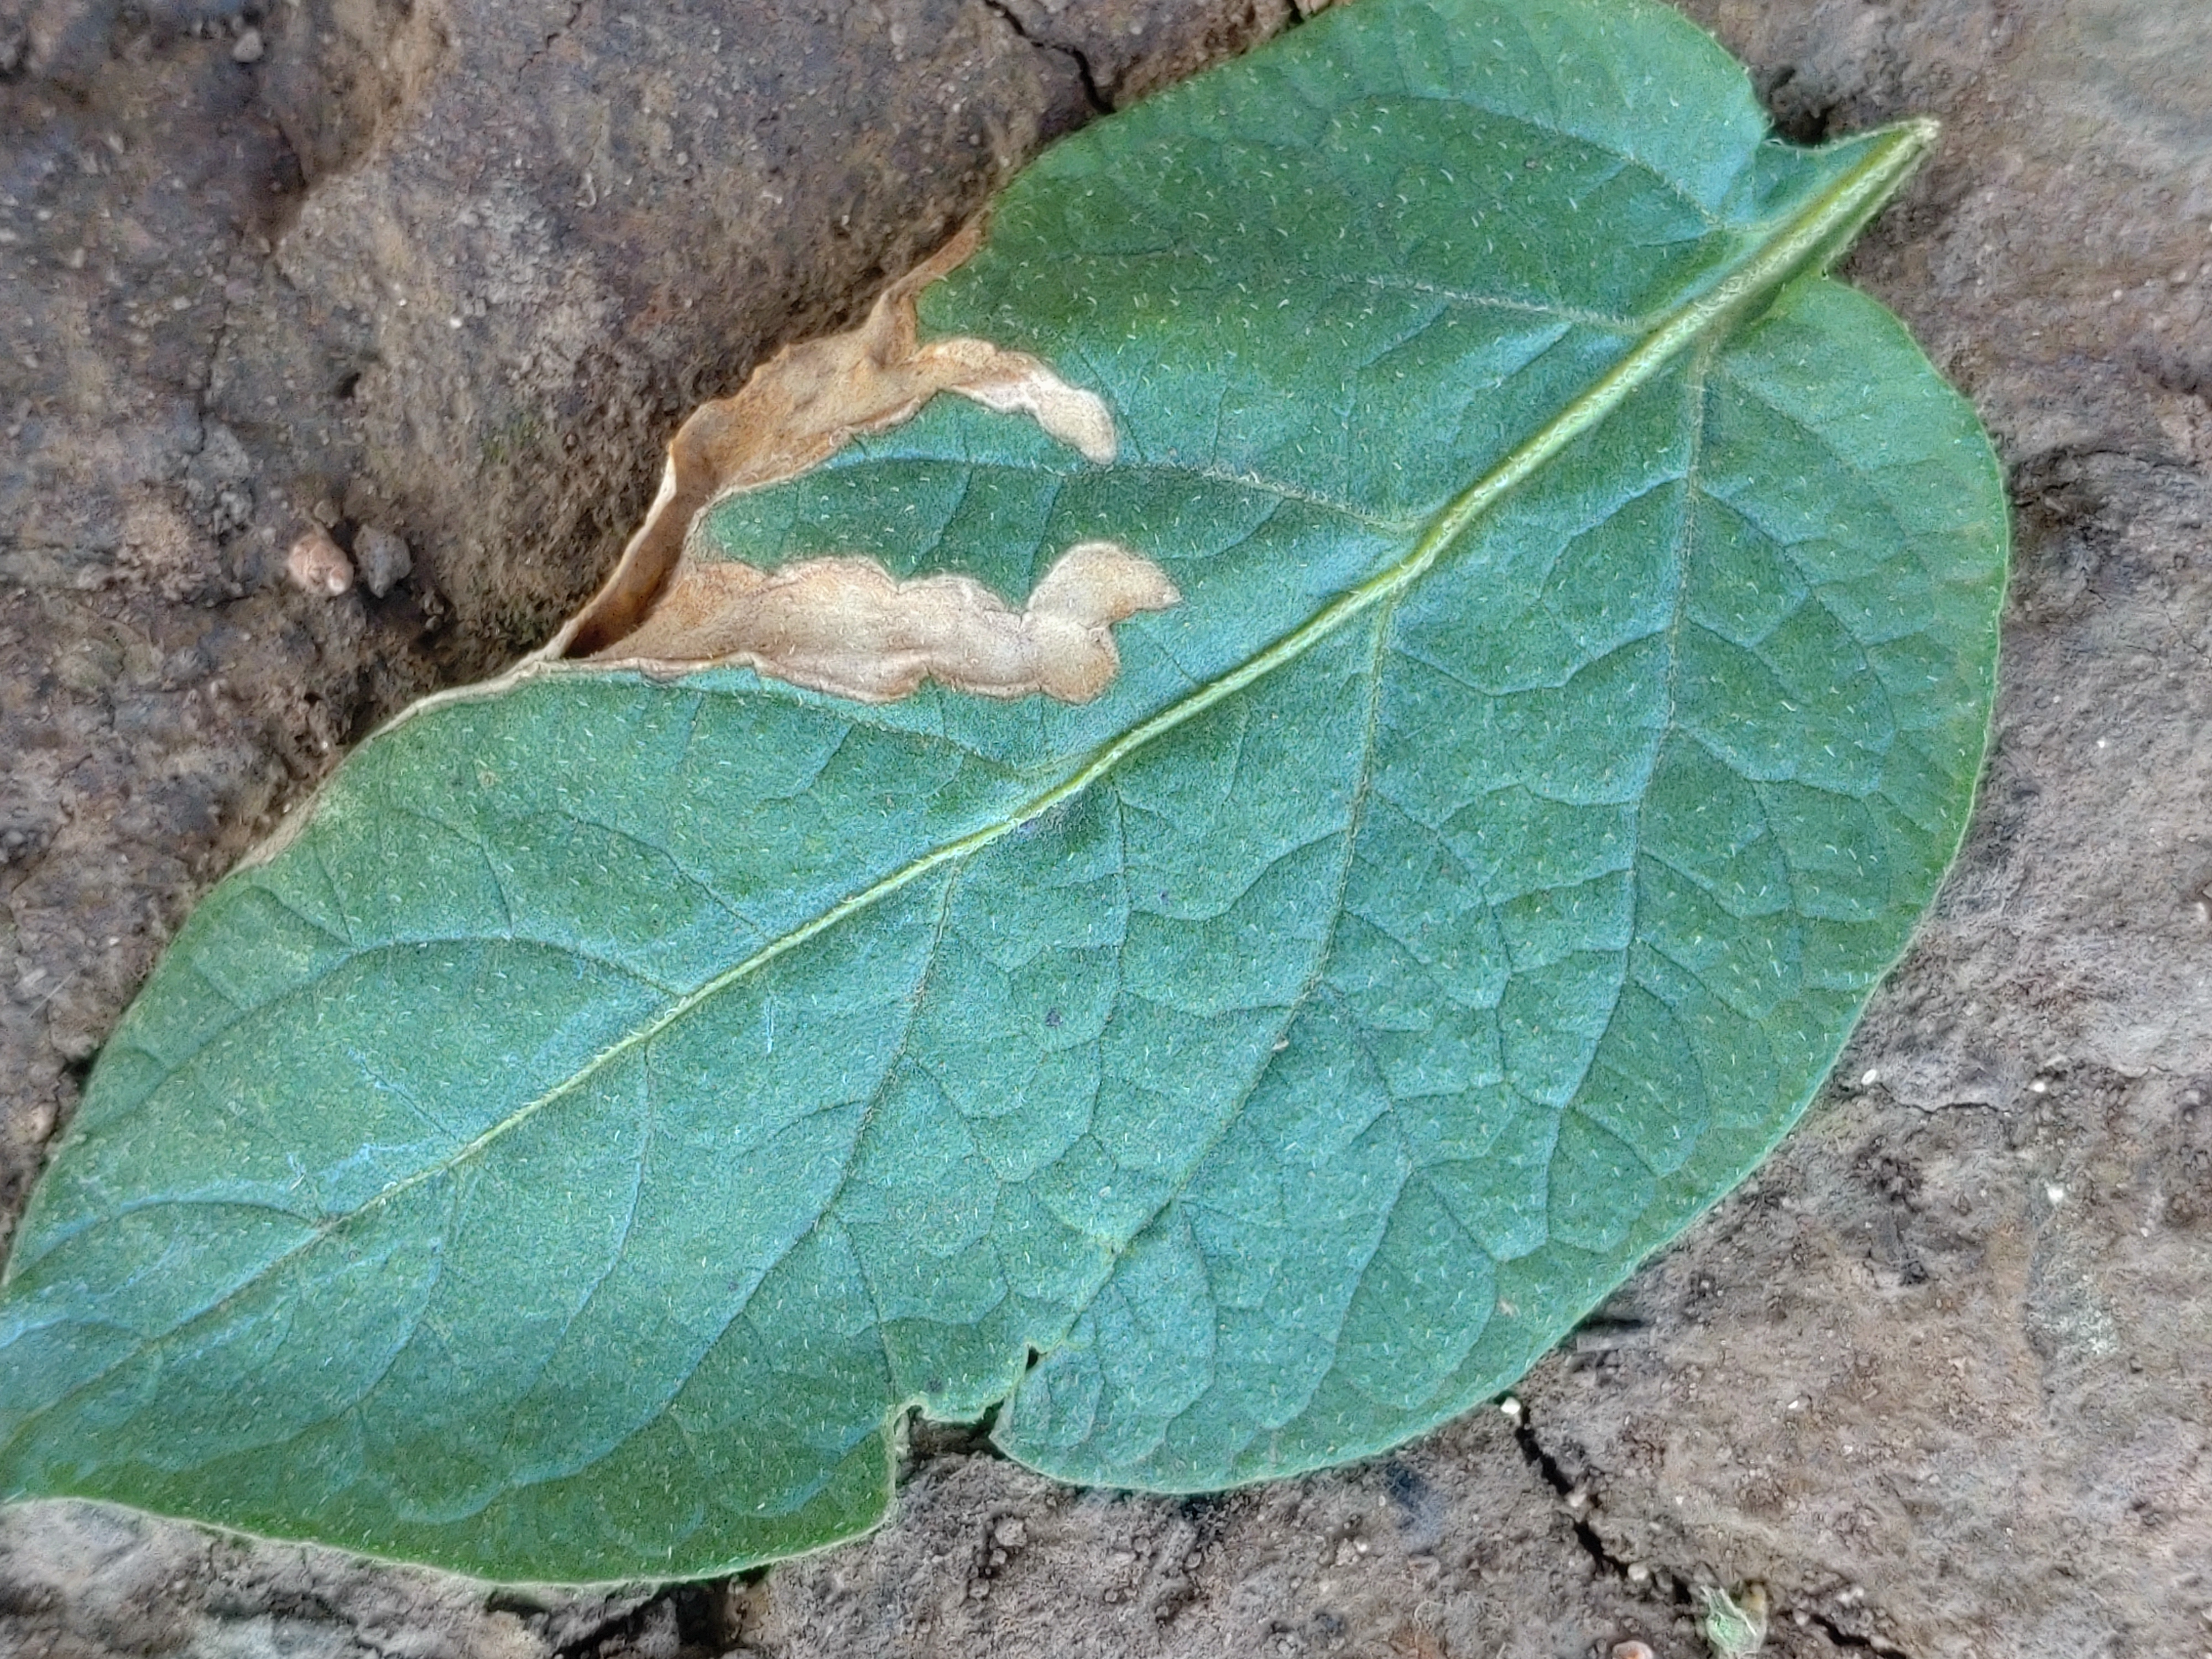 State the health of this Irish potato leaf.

early blight
